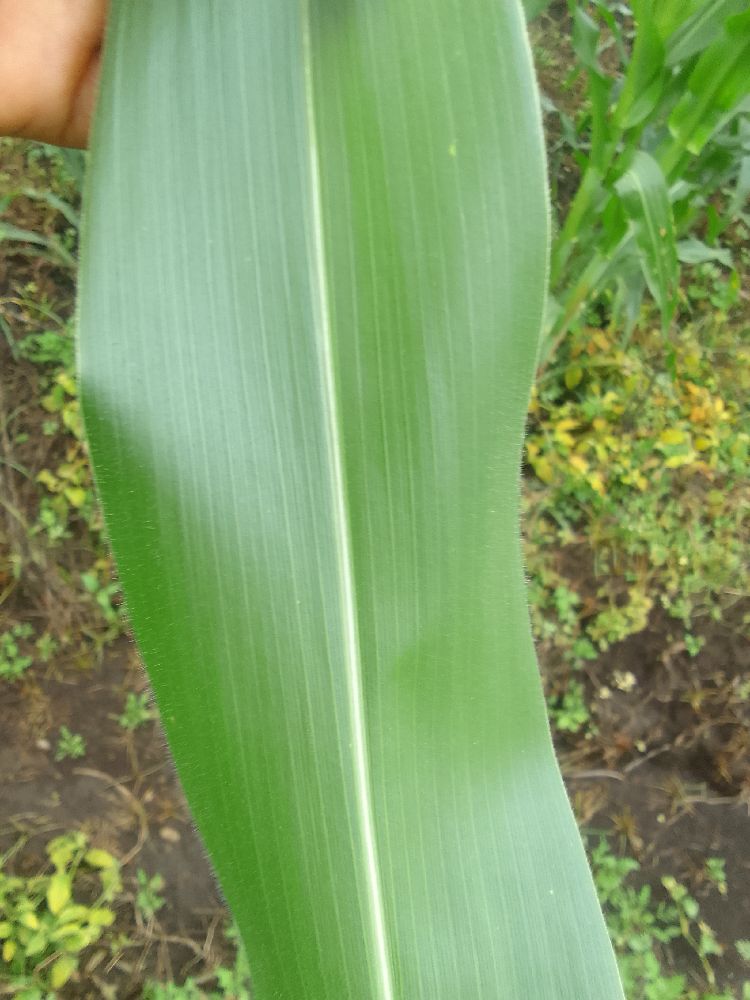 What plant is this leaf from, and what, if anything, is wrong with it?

maize, healthy
